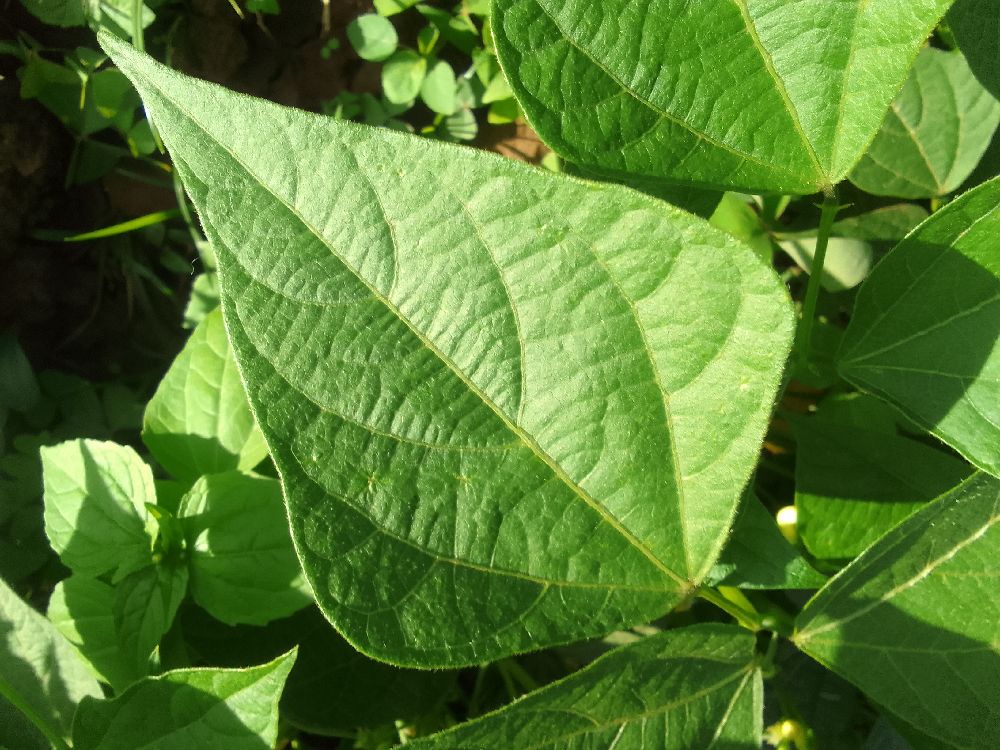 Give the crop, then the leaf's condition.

common bean, healthy
